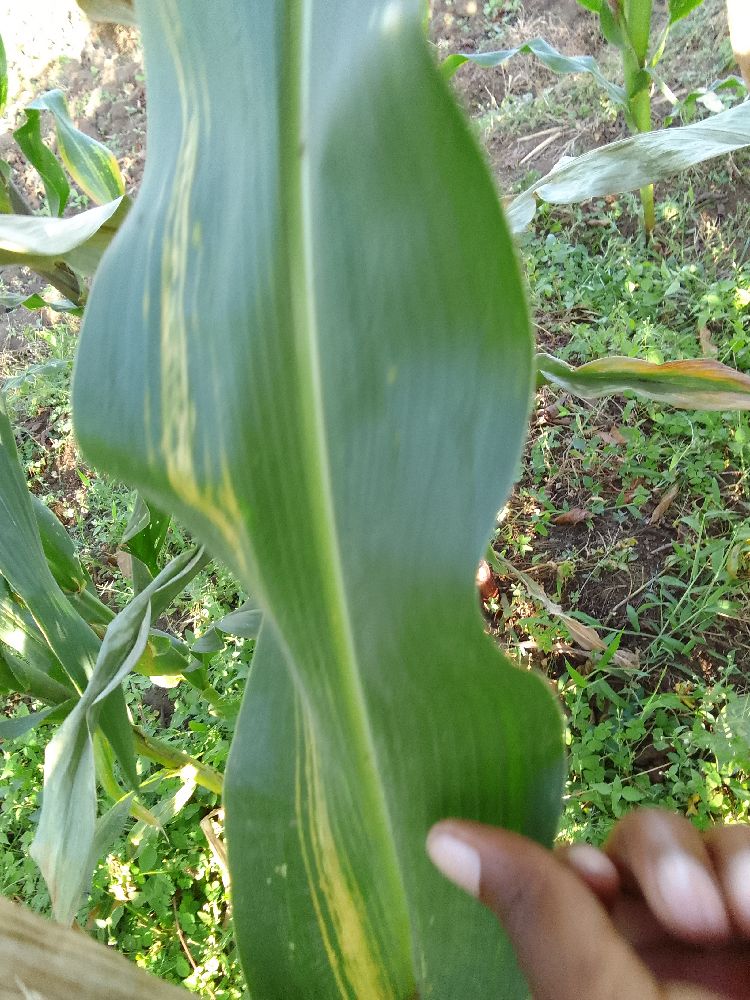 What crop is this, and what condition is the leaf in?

maize, maize lethal necrosis
